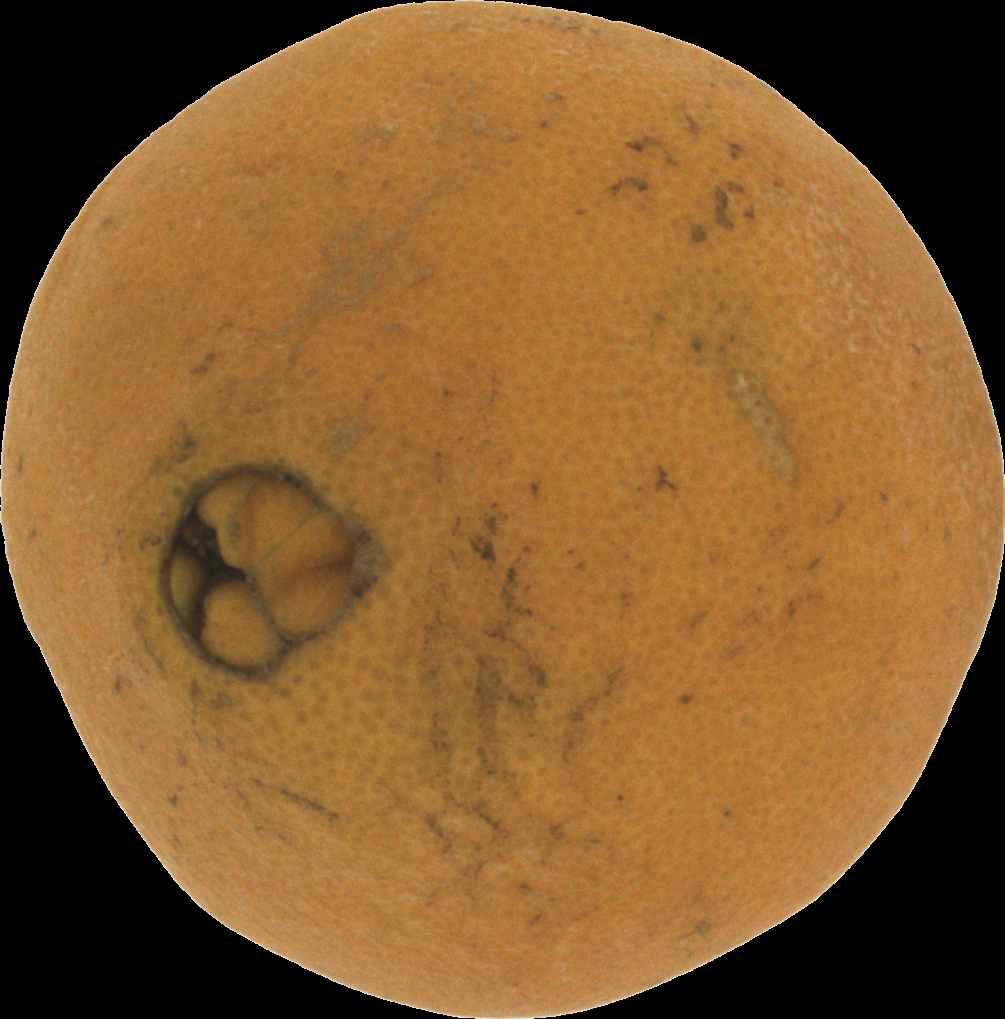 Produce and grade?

orange, bad
